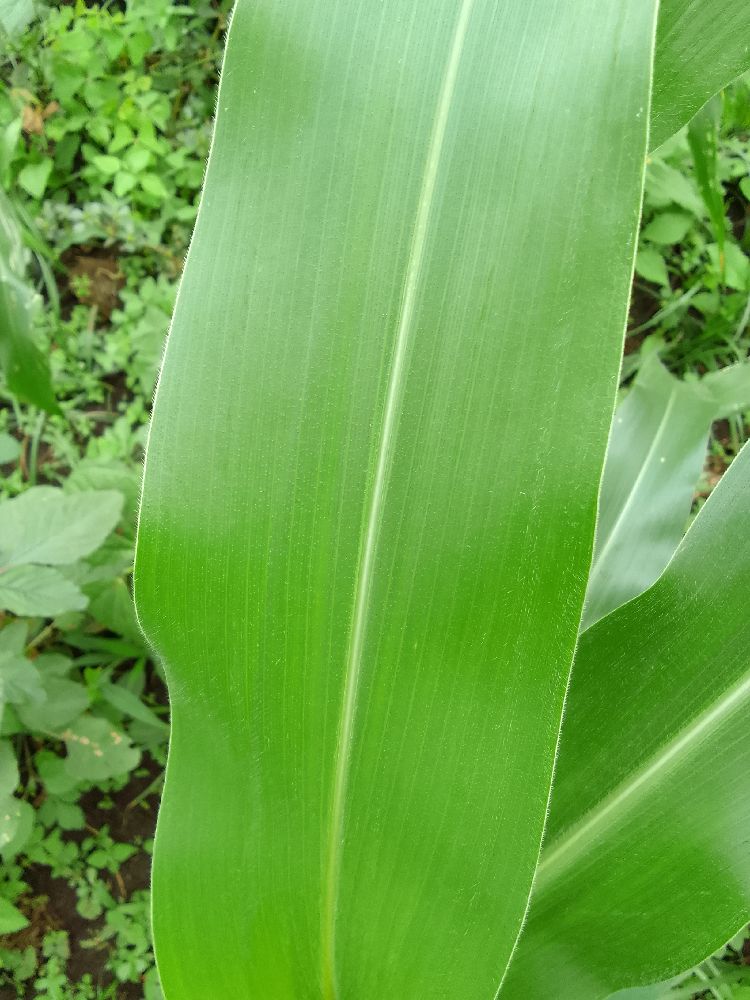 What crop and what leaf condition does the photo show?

maize, healthy
